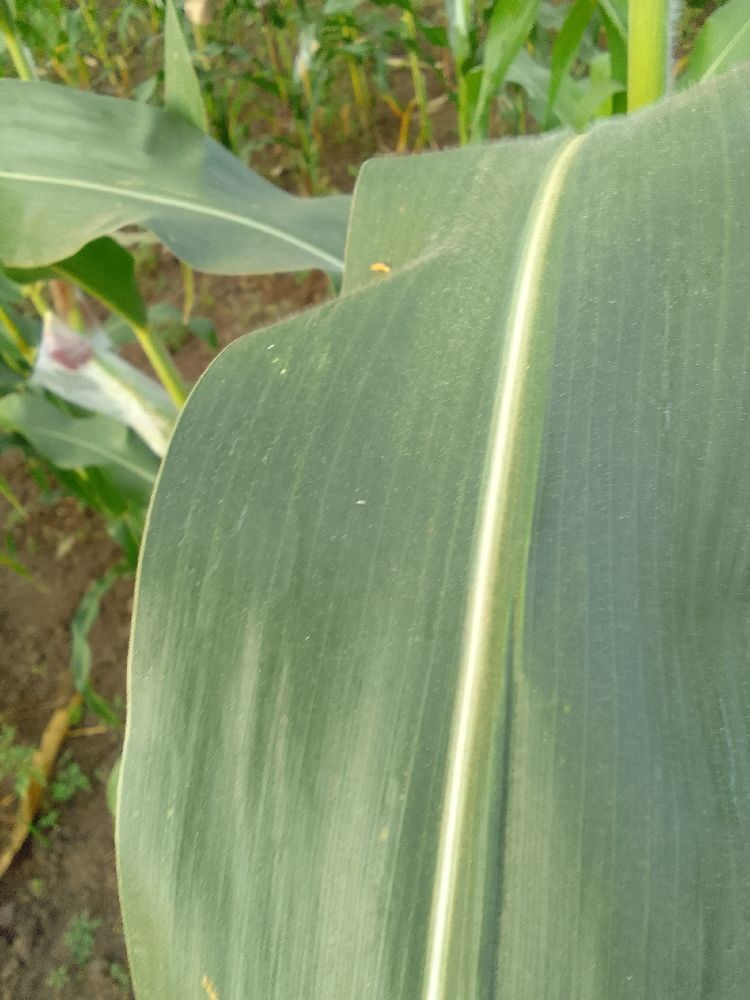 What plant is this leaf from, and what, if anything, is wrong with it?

maize, healthy
